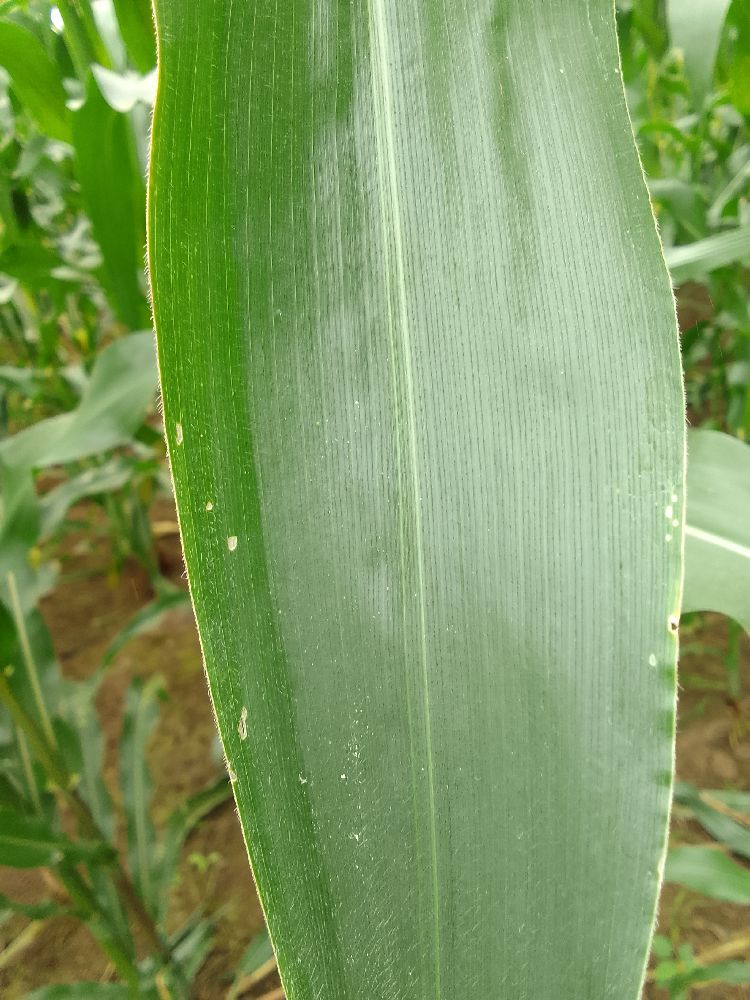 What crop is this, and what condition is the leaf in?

maize, healthy
